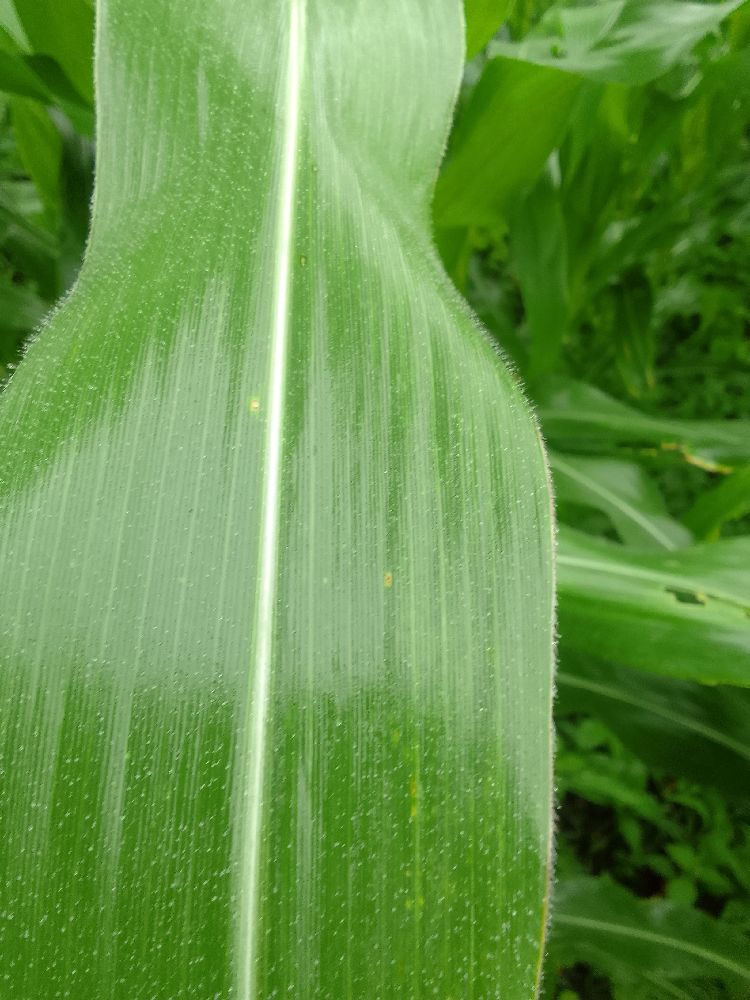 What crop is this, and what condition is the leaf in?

maize, healthy
